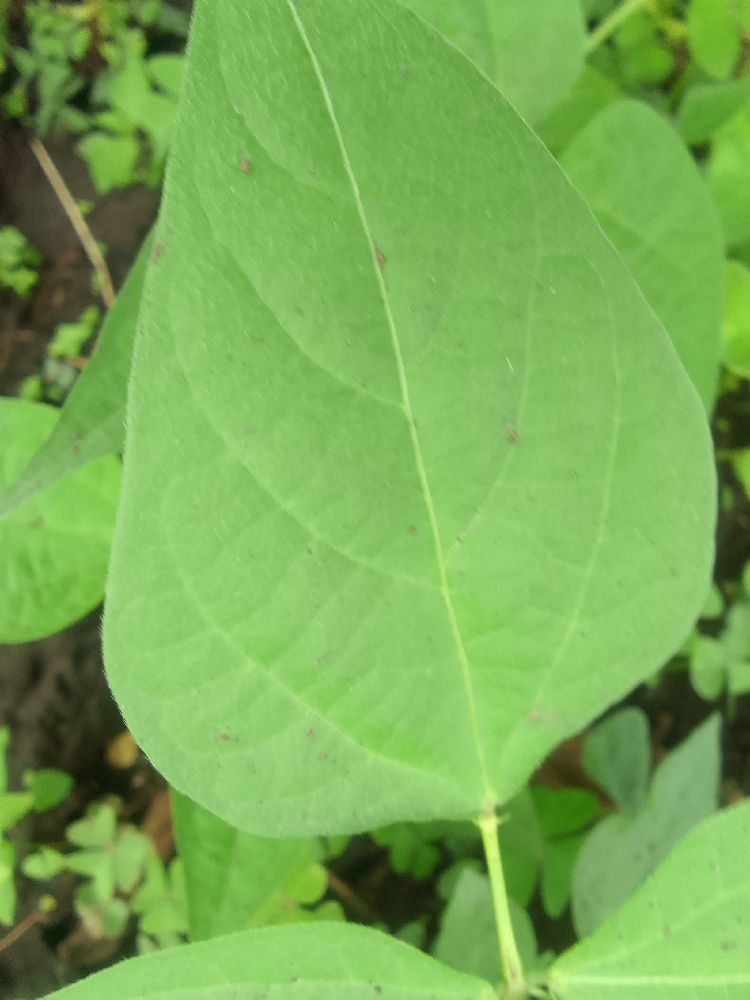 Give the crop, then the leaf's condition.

common bean, healthy
